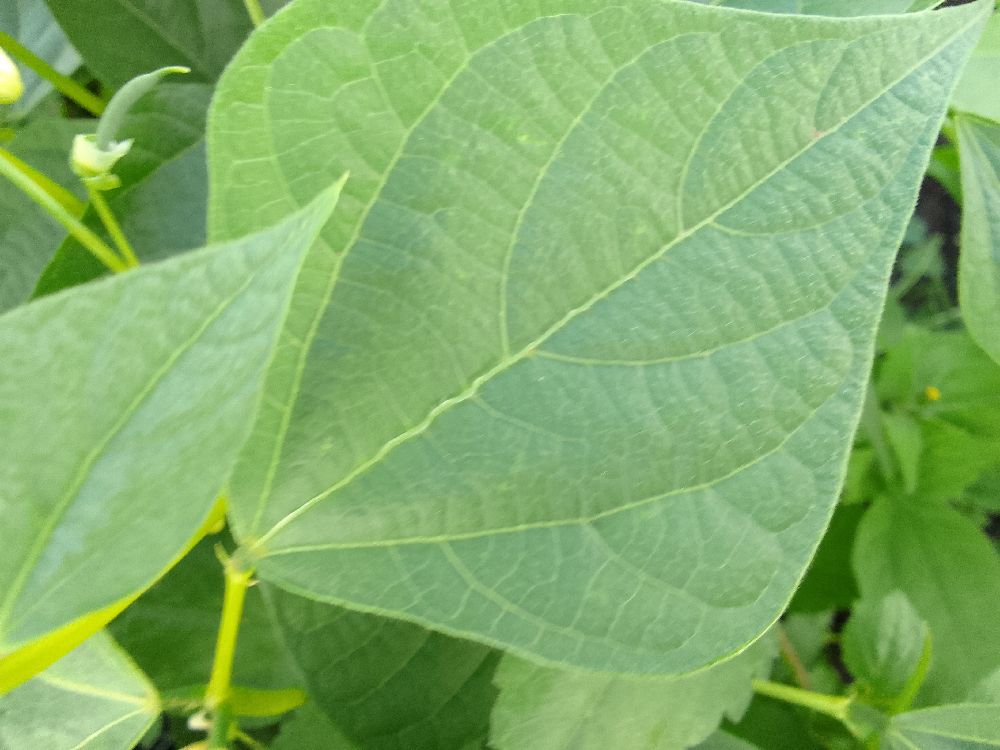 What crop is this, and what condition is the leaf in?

common bean, healthy
